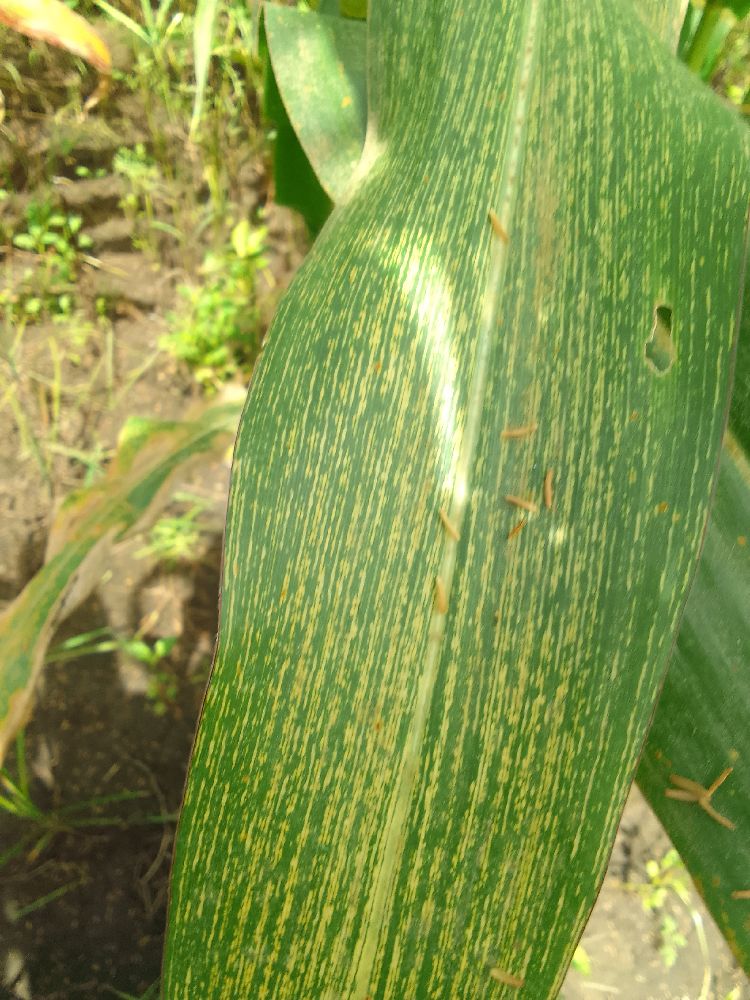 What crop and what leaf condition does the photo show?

maize, maize streak virus
